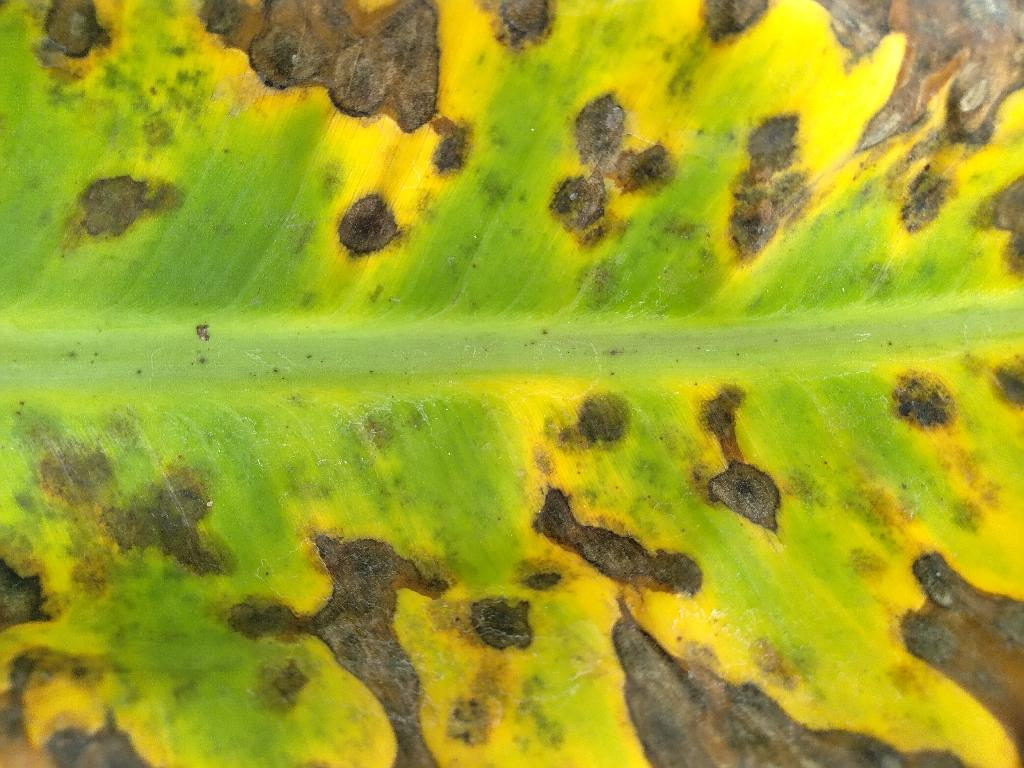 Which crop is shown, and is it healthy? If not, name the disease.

banana, black sigatoka
